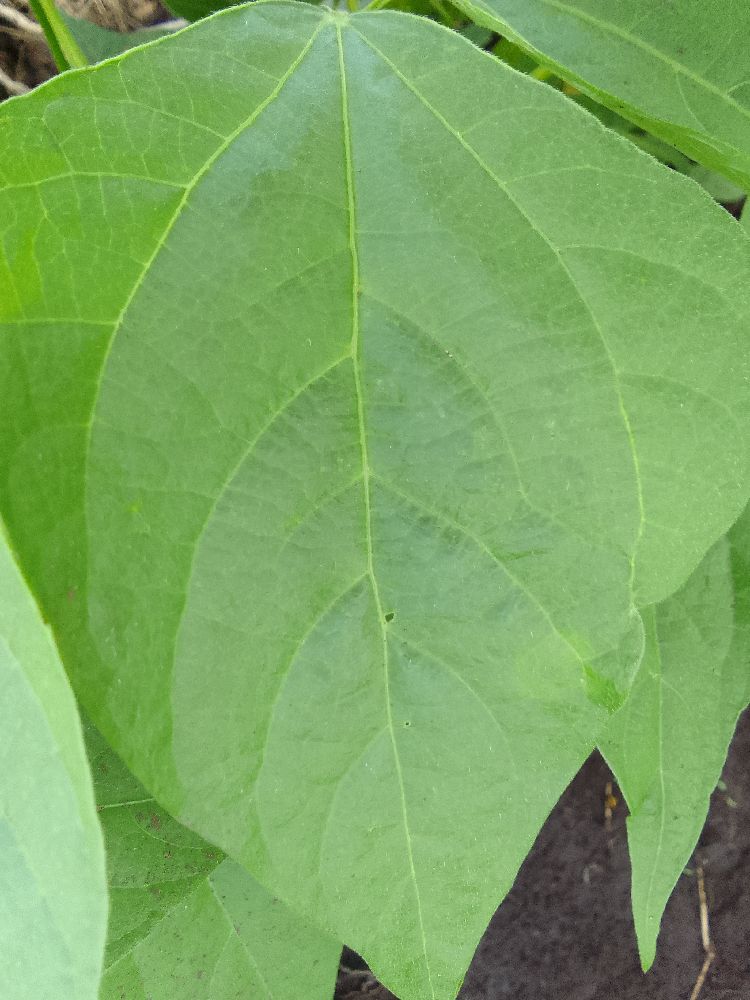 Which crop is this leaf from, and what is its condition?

common bean, healthy
